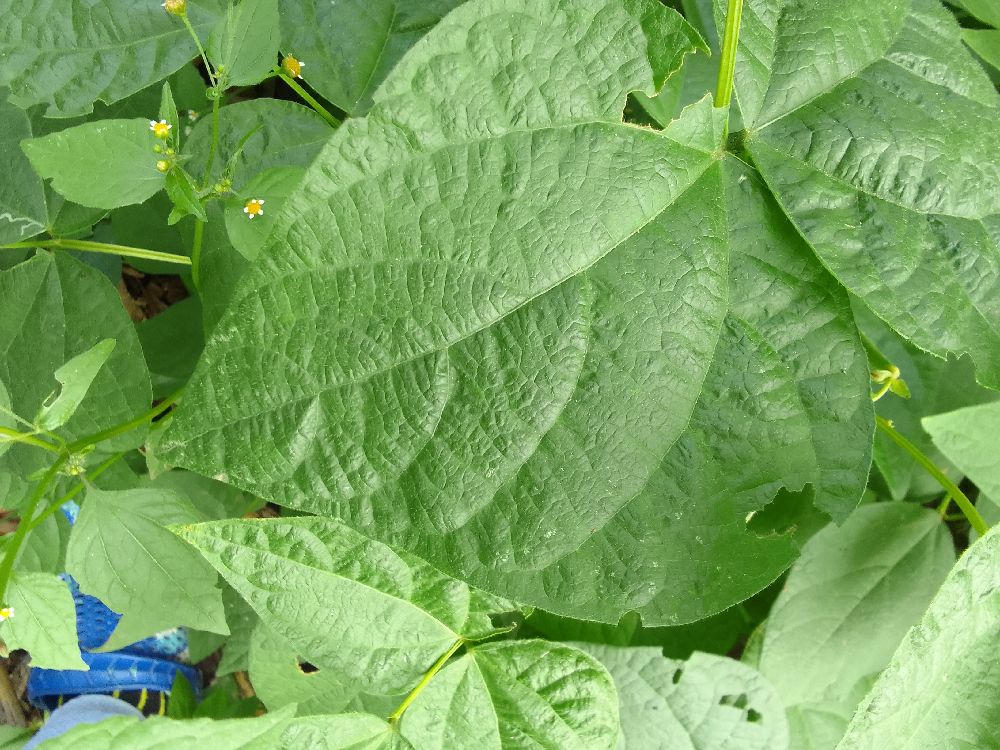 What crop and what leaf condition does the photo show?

common bean, healthy
